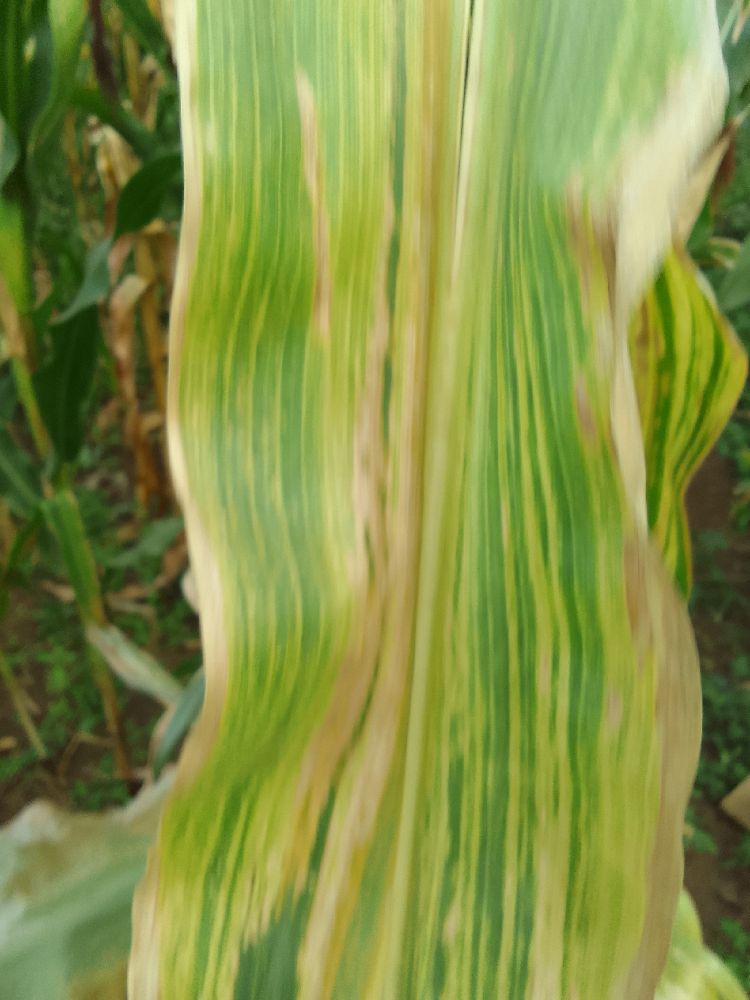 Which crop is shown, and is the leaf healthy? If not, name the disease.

maize, maize lethal necrosis
